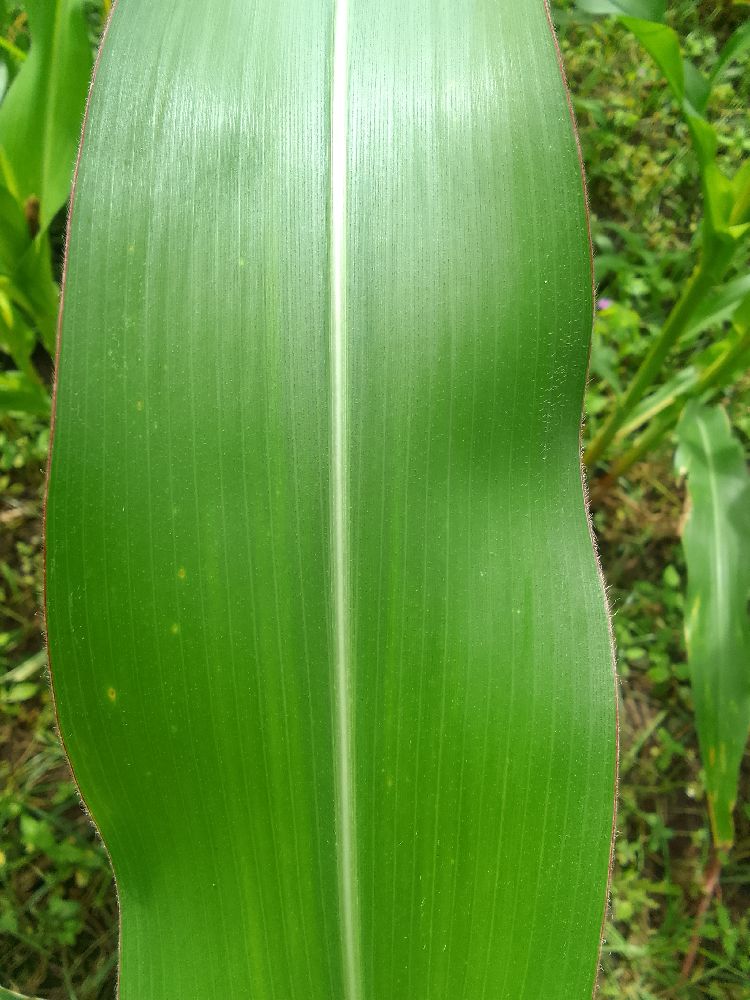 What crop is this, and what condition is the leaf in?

maize, healthy
